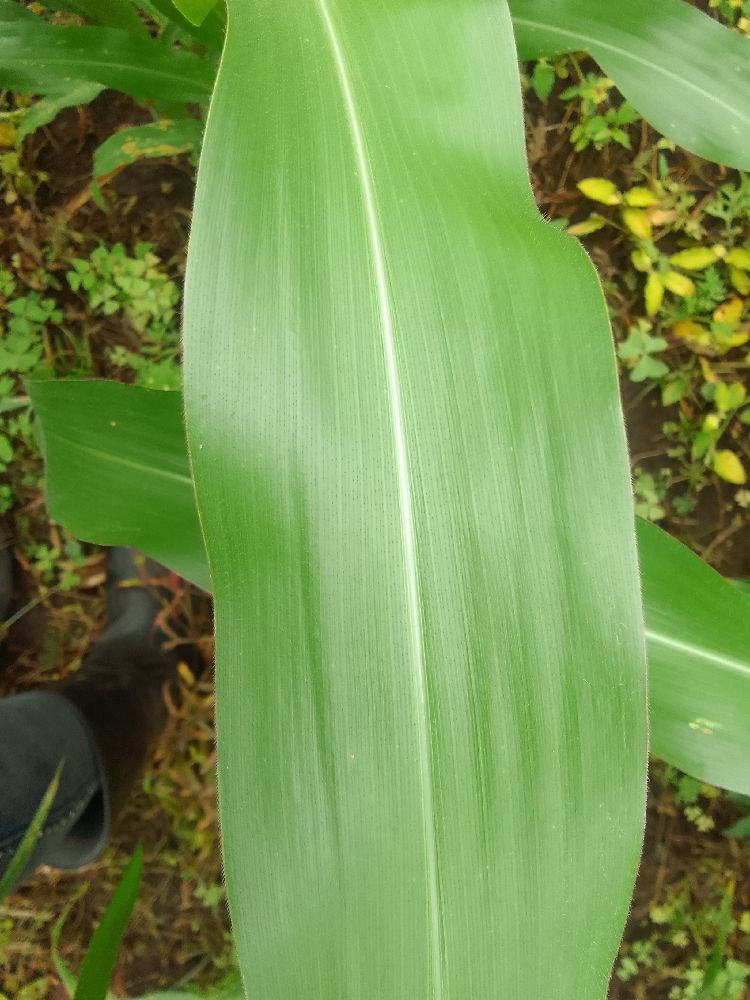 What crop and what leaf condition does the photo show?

maize, healthy
